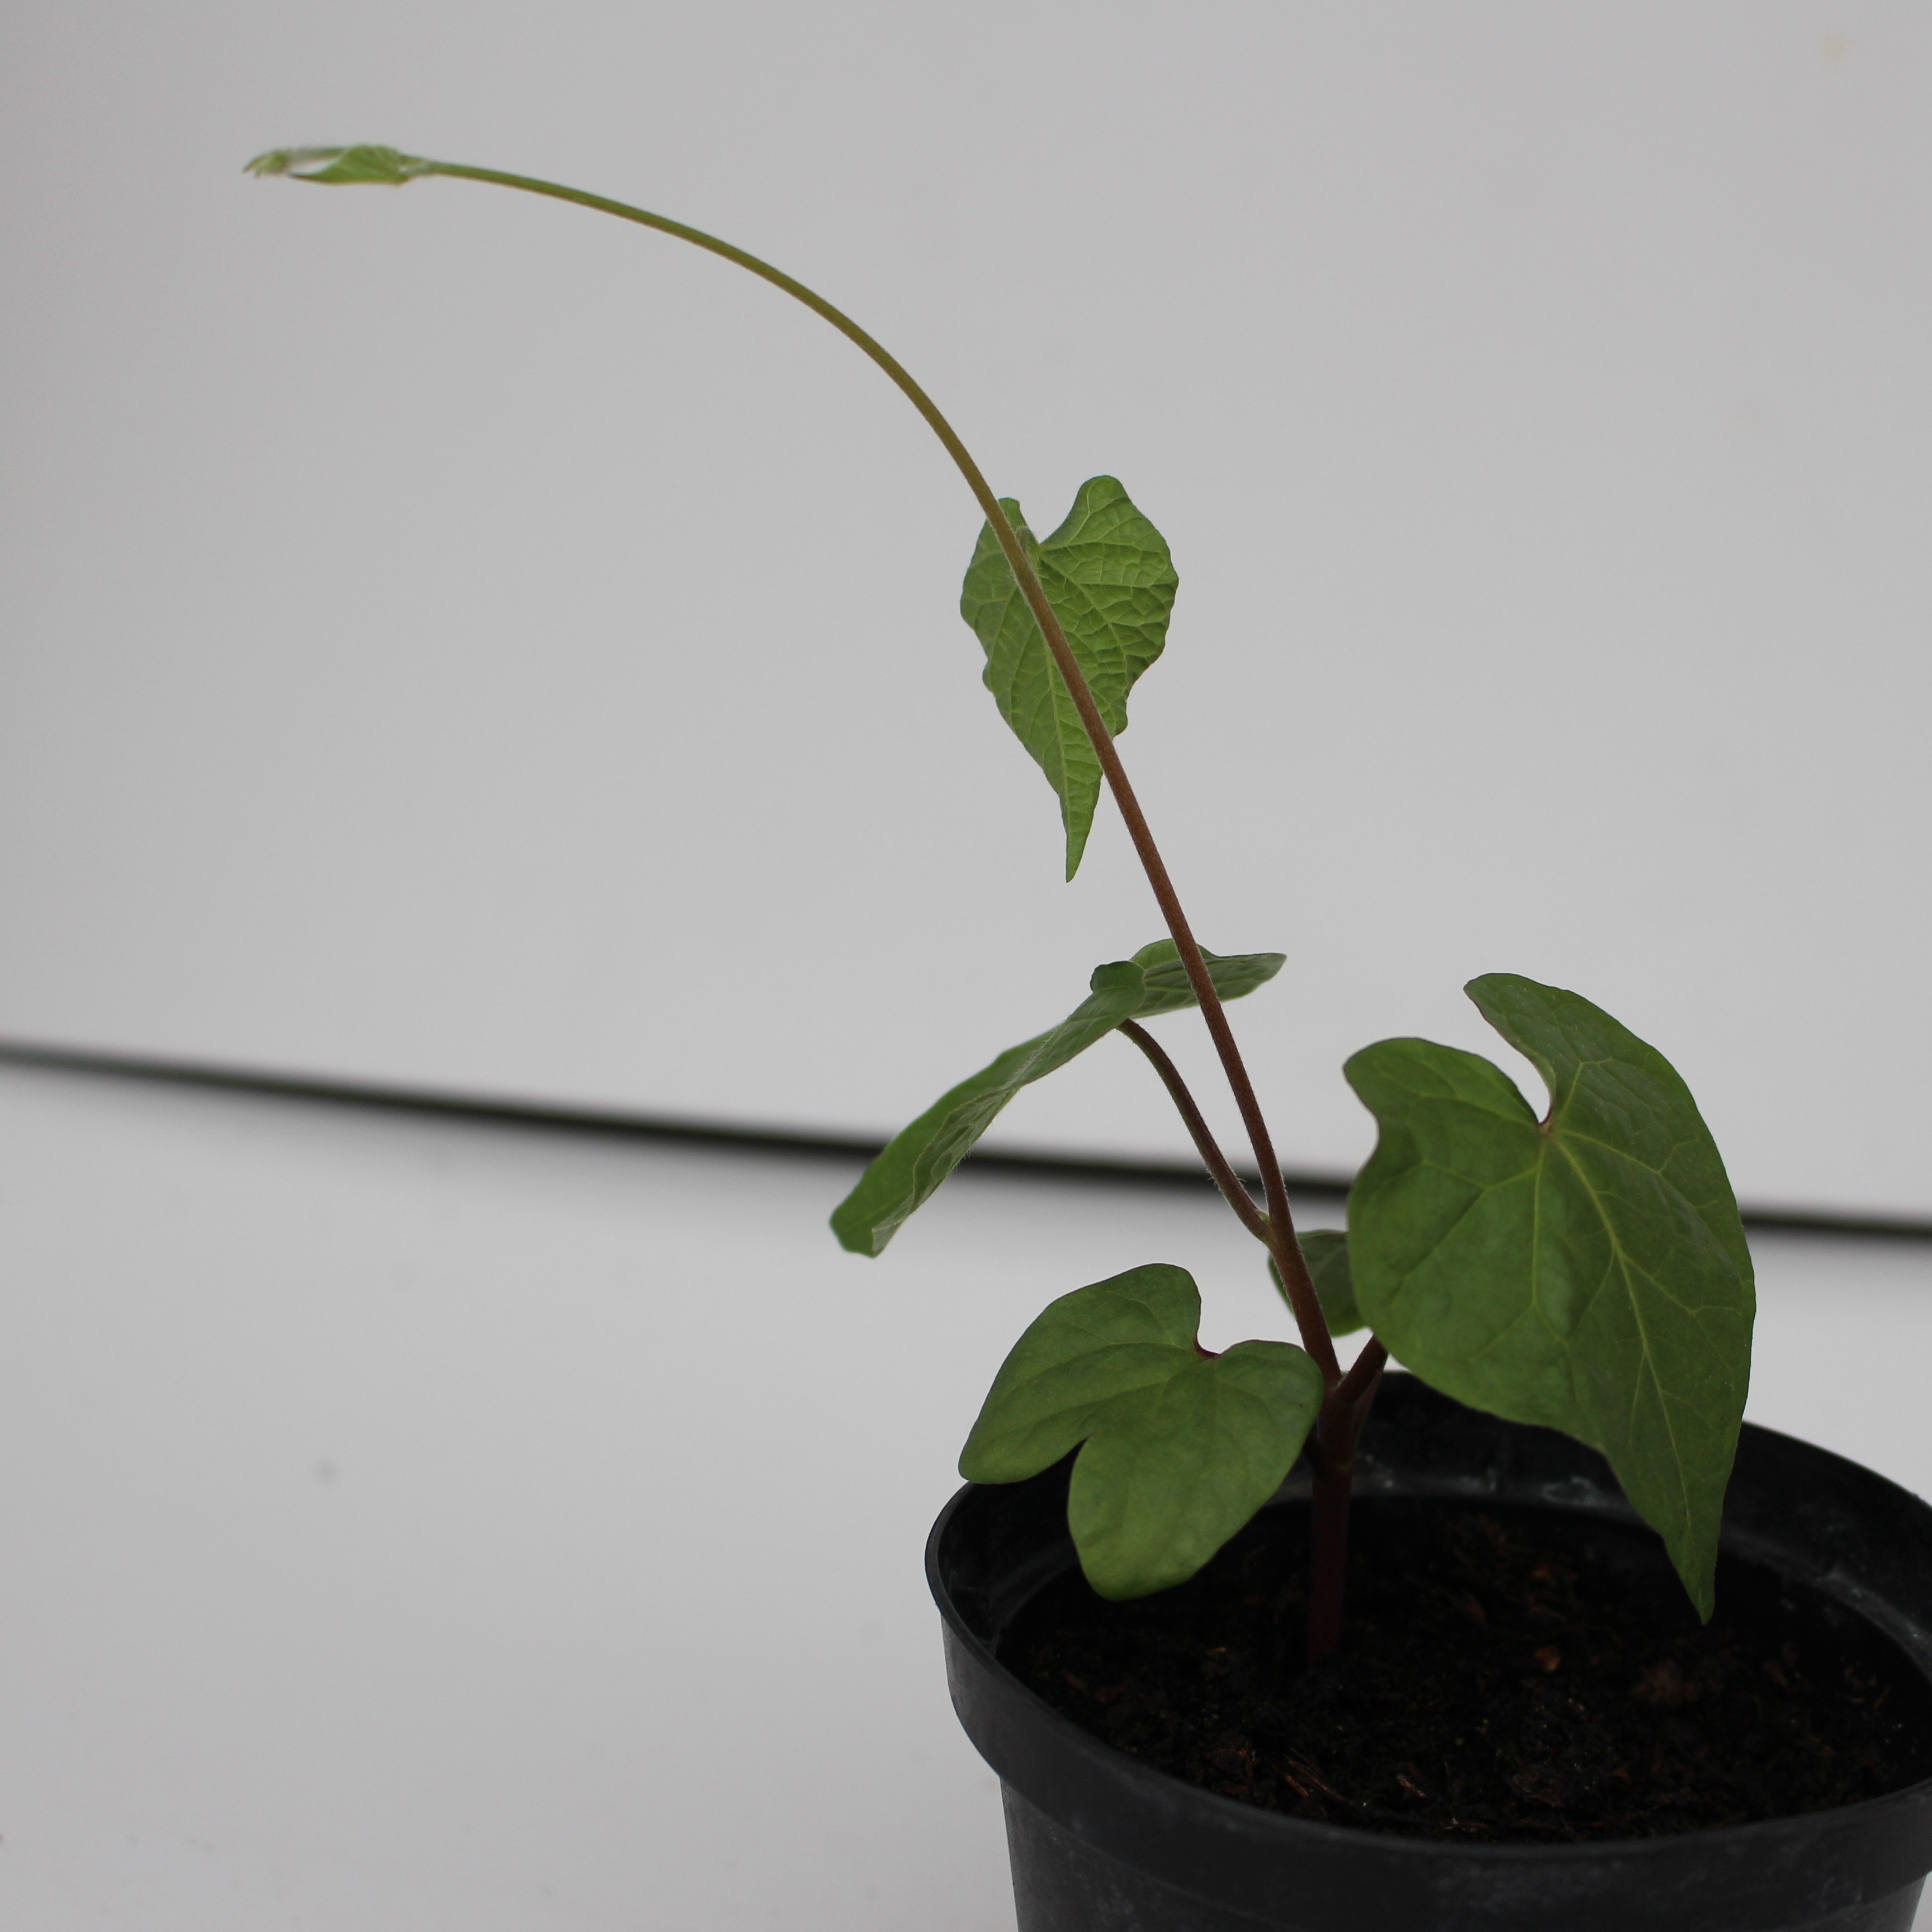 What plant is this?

Convolvulus arvensis
